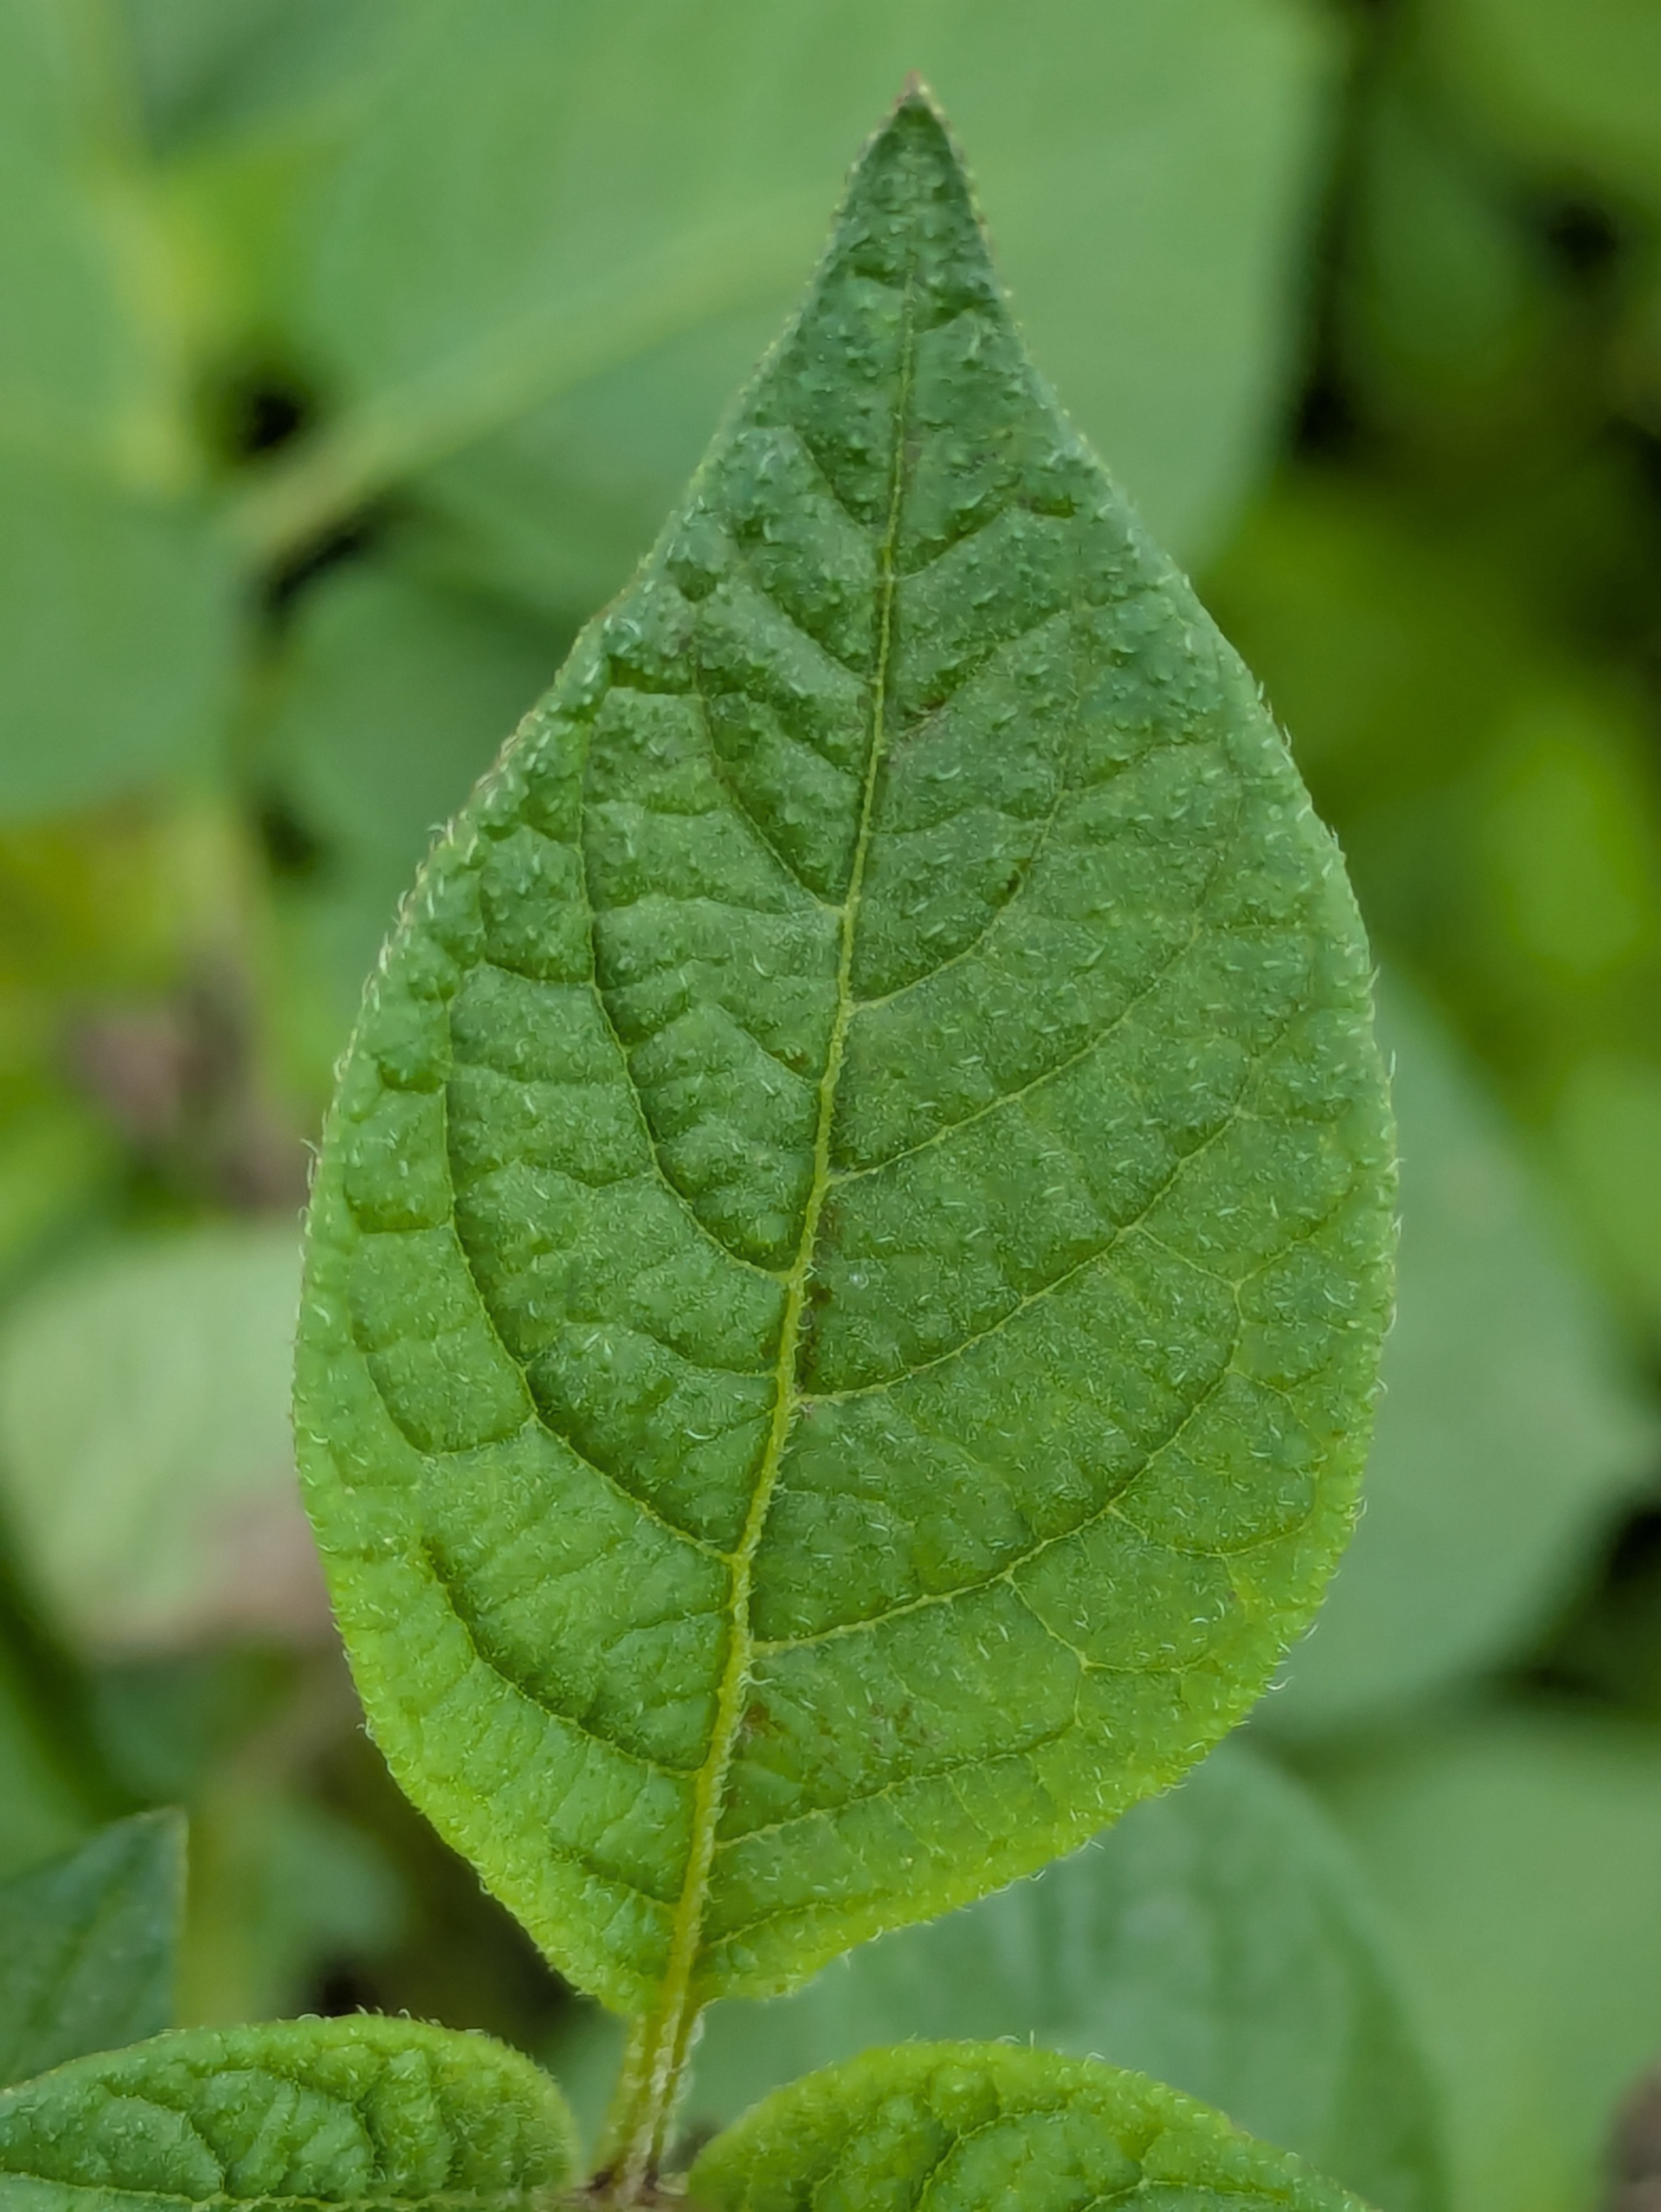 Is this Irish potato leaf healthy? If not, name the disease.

healthy
